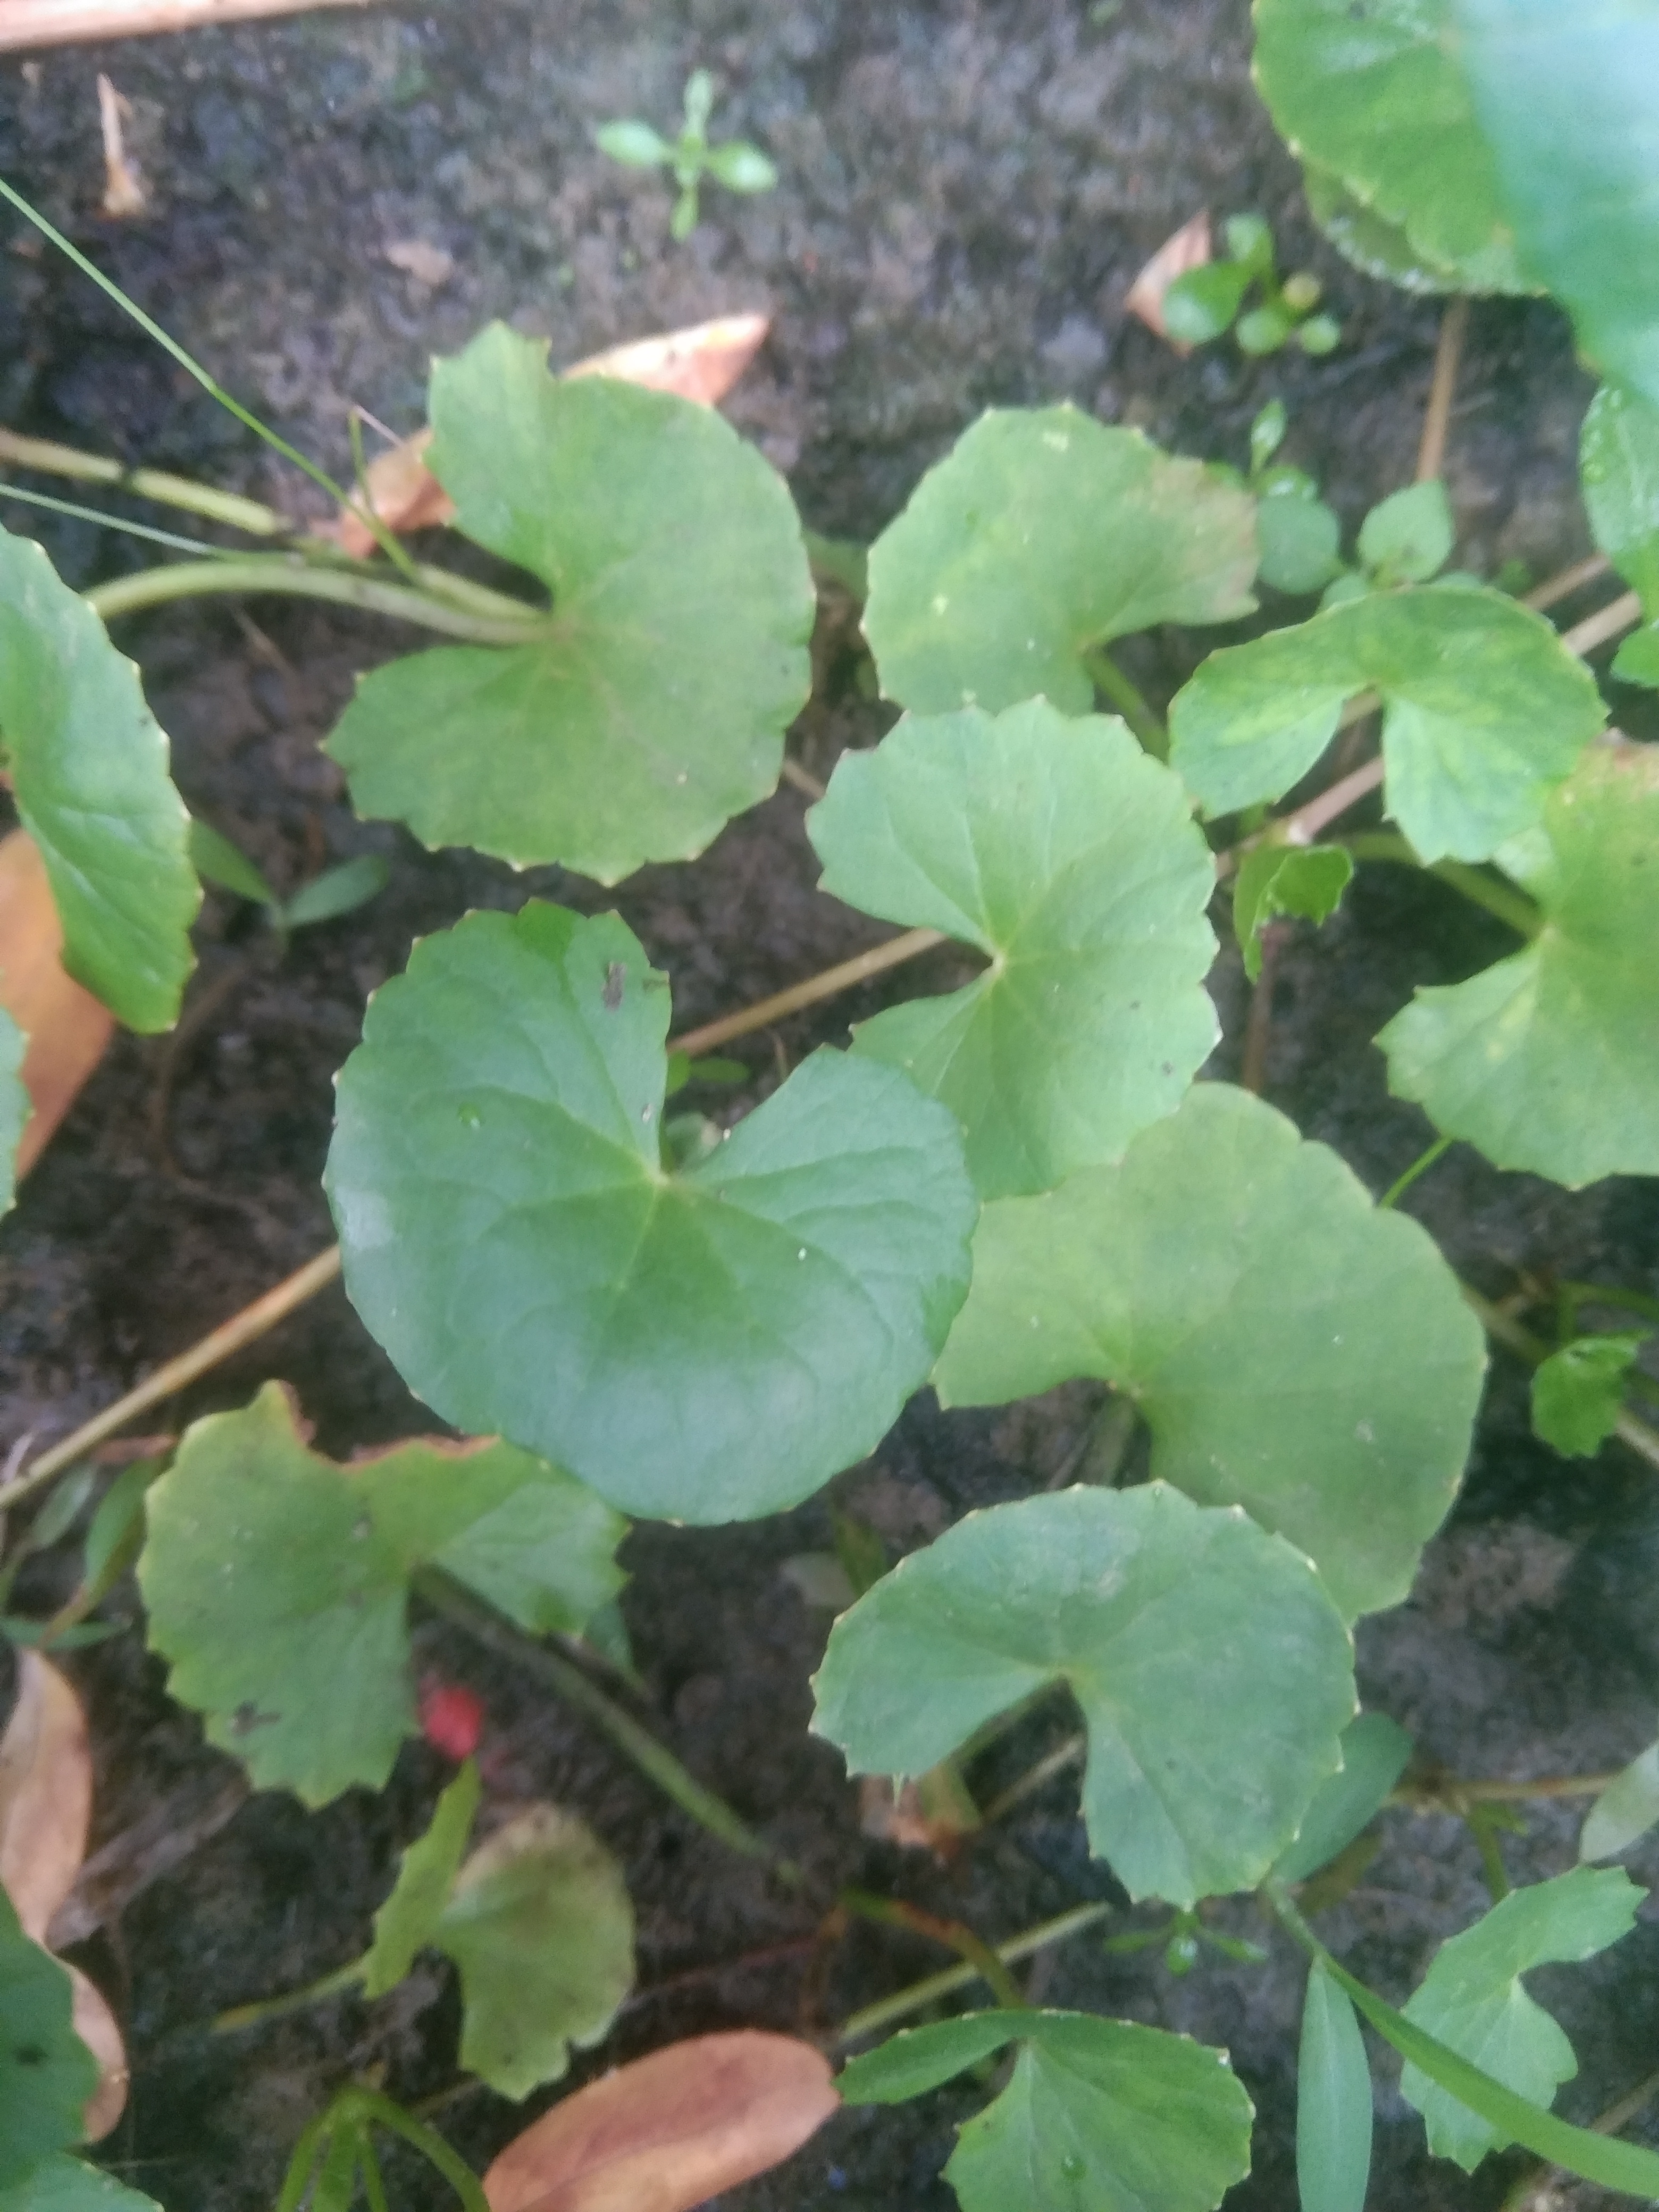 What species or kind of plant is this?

thankuni
